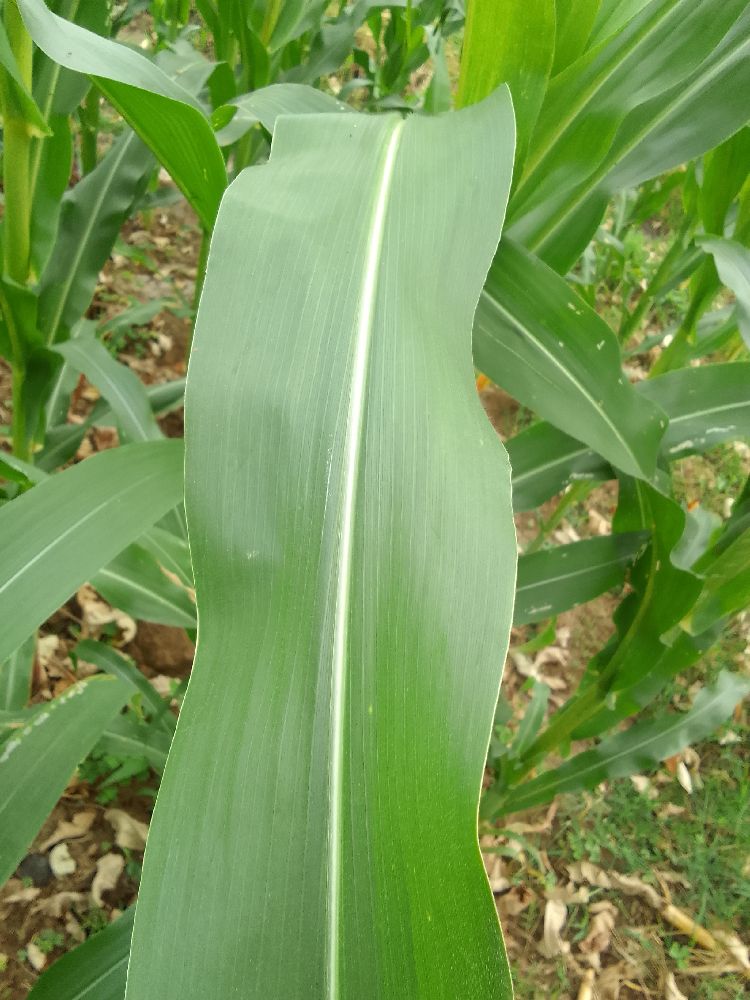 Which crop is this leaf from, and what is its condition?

maize, healthy
